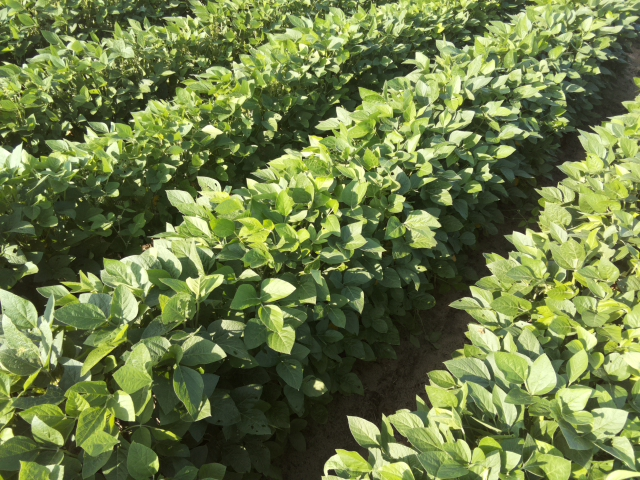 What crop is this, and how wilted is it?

soybean, leaves with no wilting
